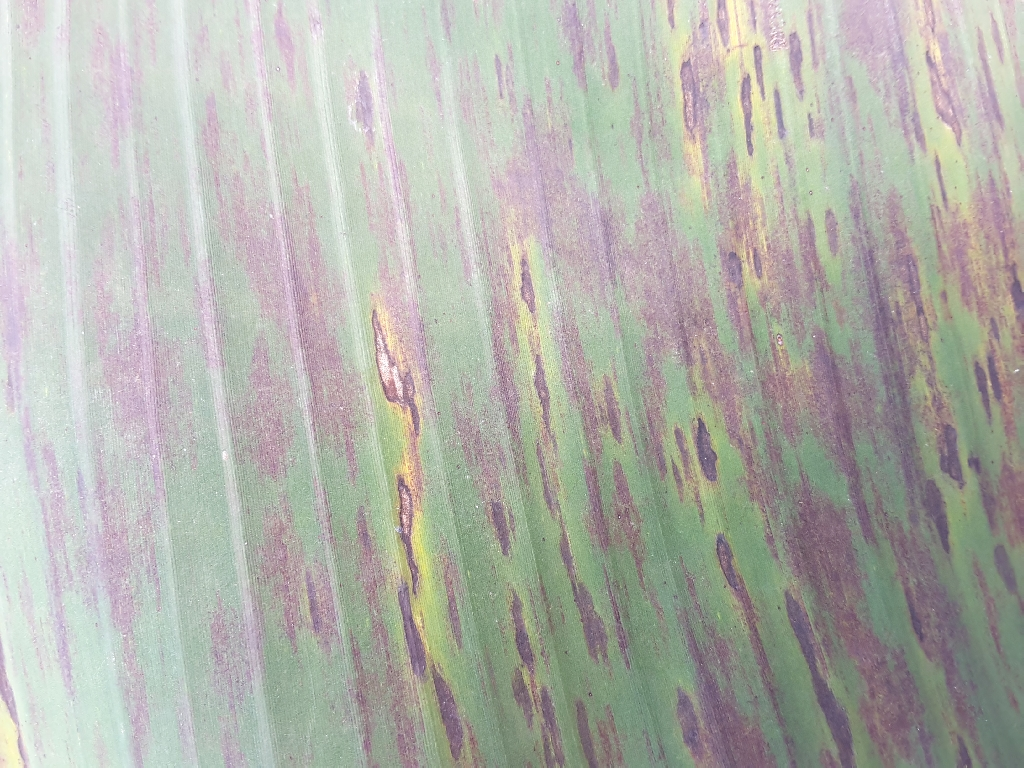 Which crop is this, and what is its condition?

banana, black sigatoka
